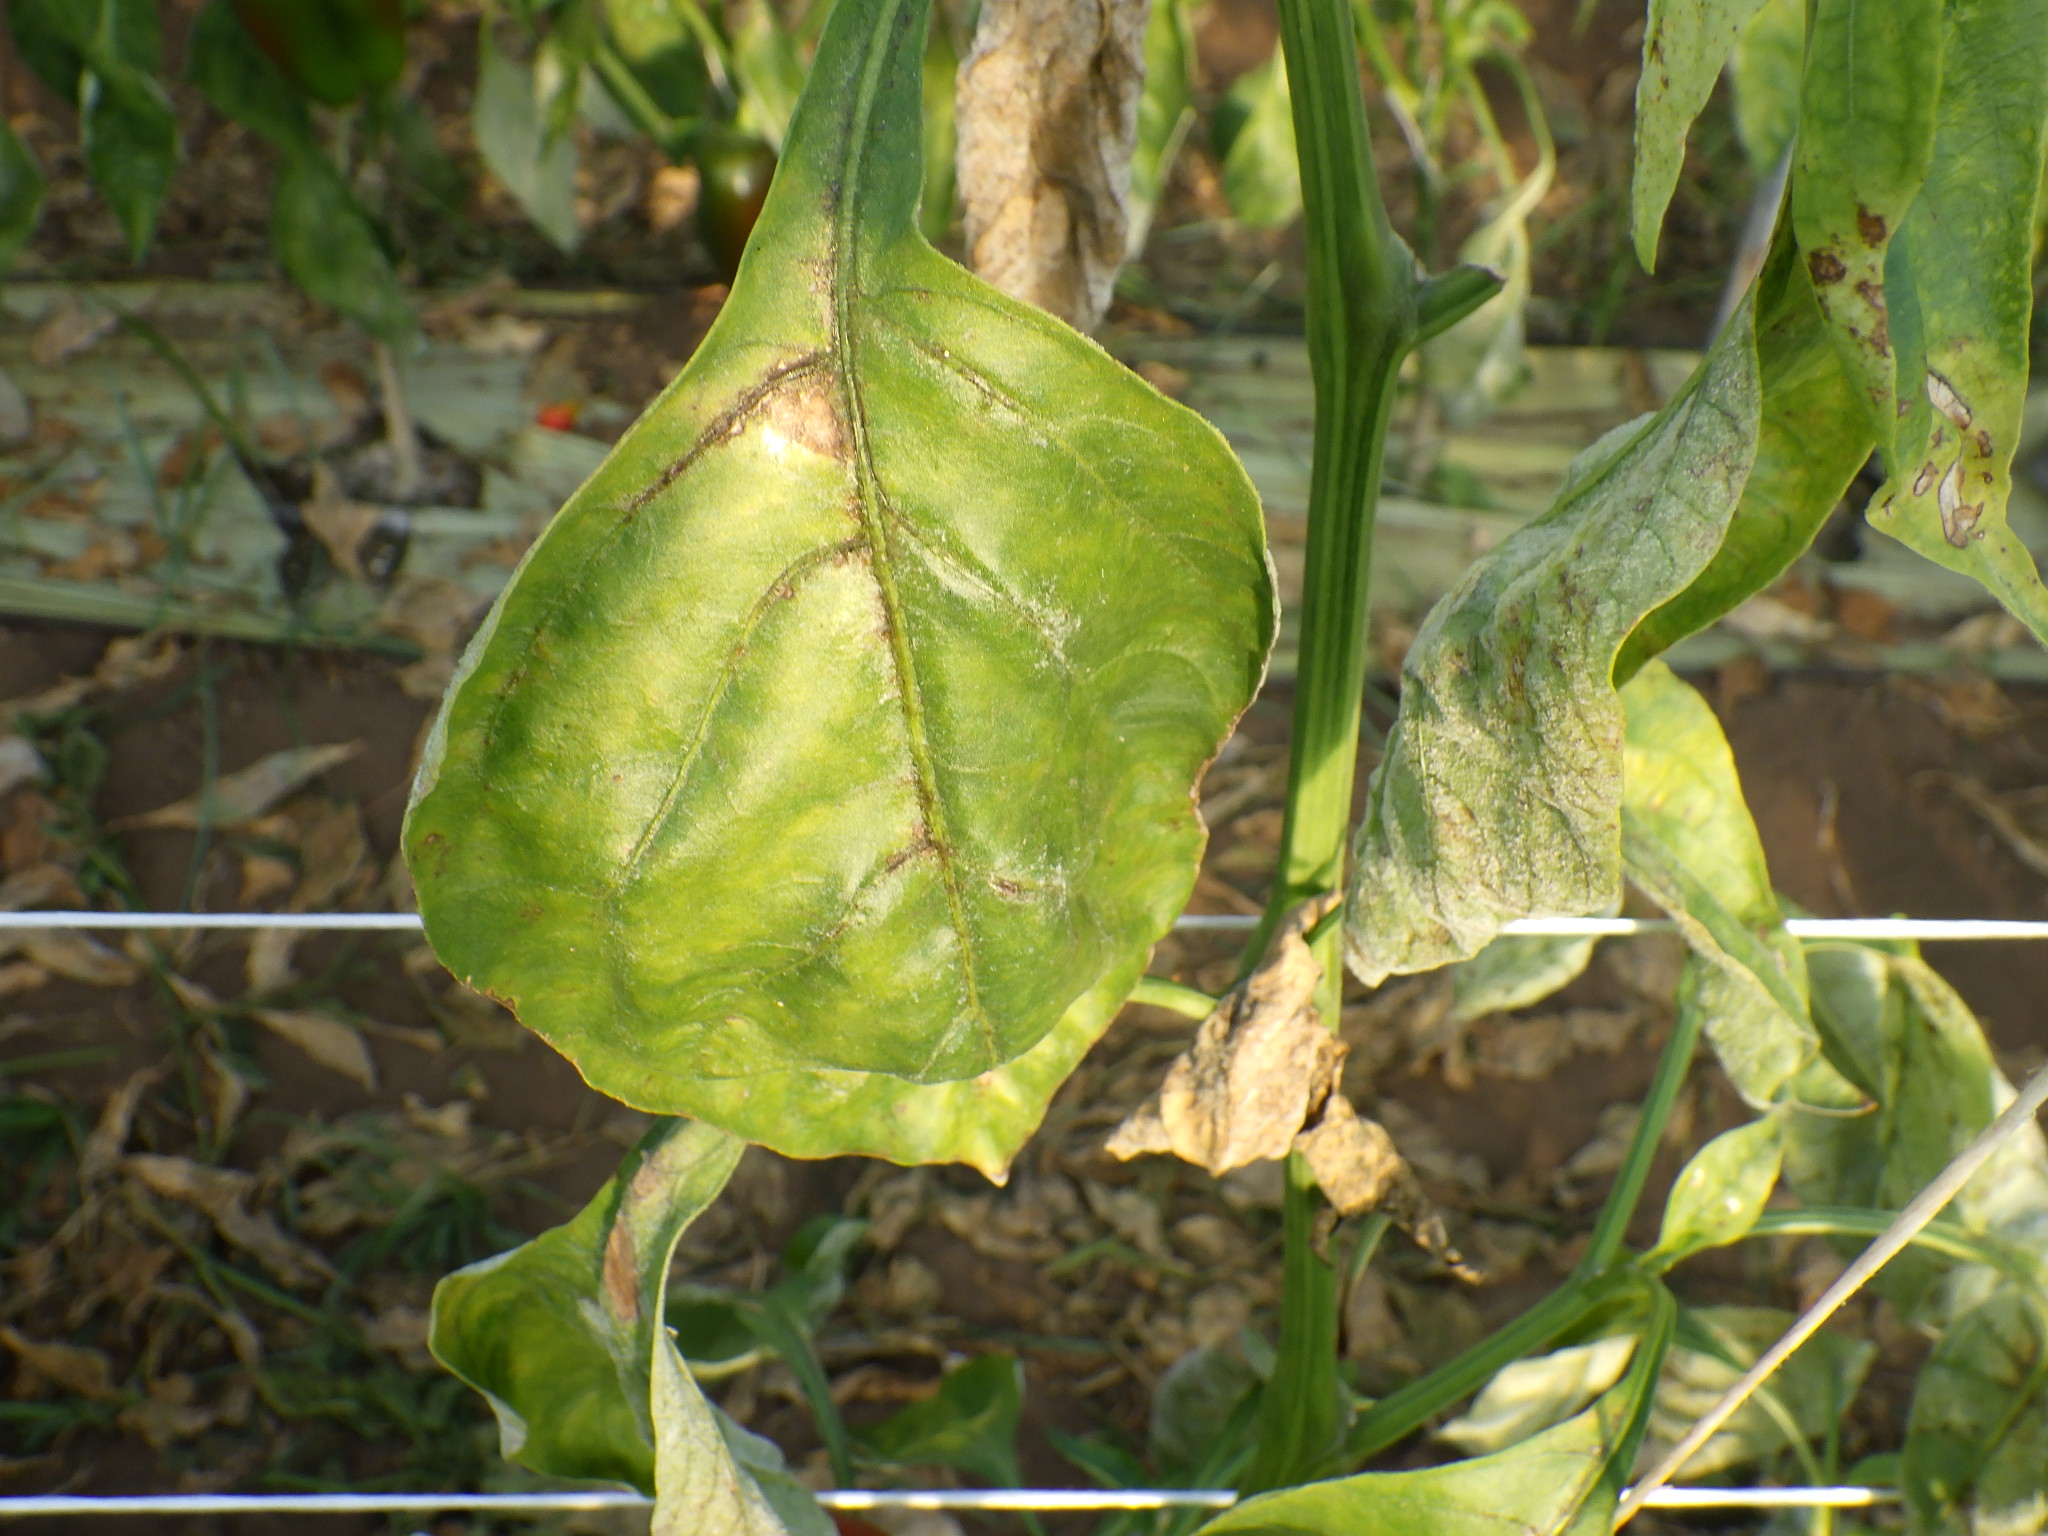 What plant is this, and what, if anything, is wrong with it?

bell pepper, downy mildew, powdery mildew
